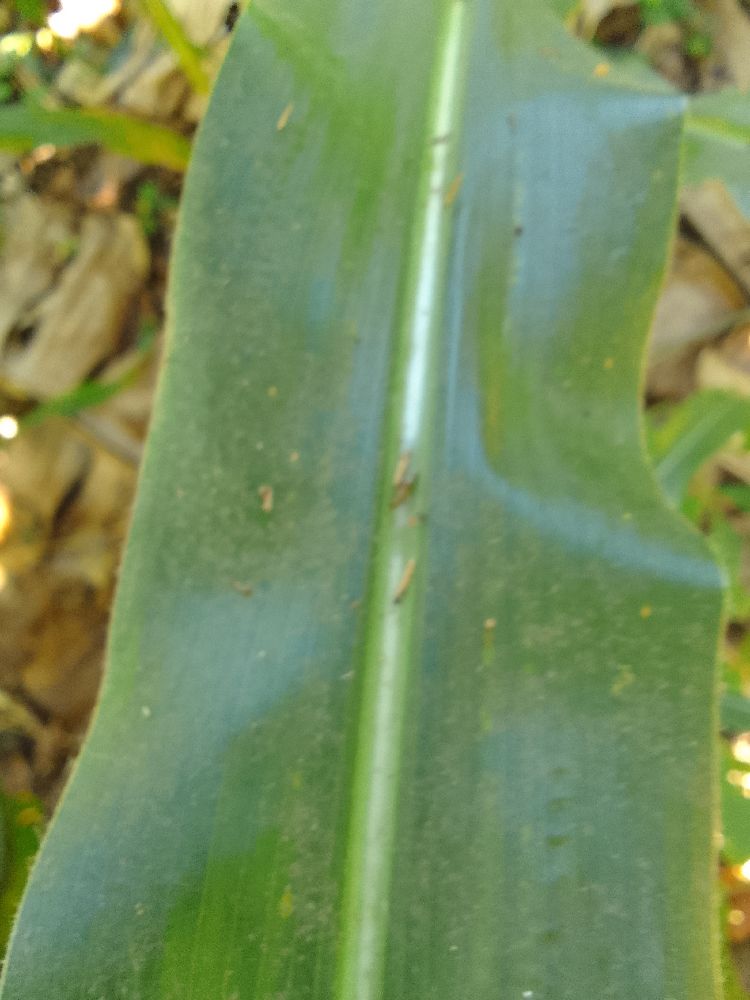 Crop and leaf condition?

maize, healthy
